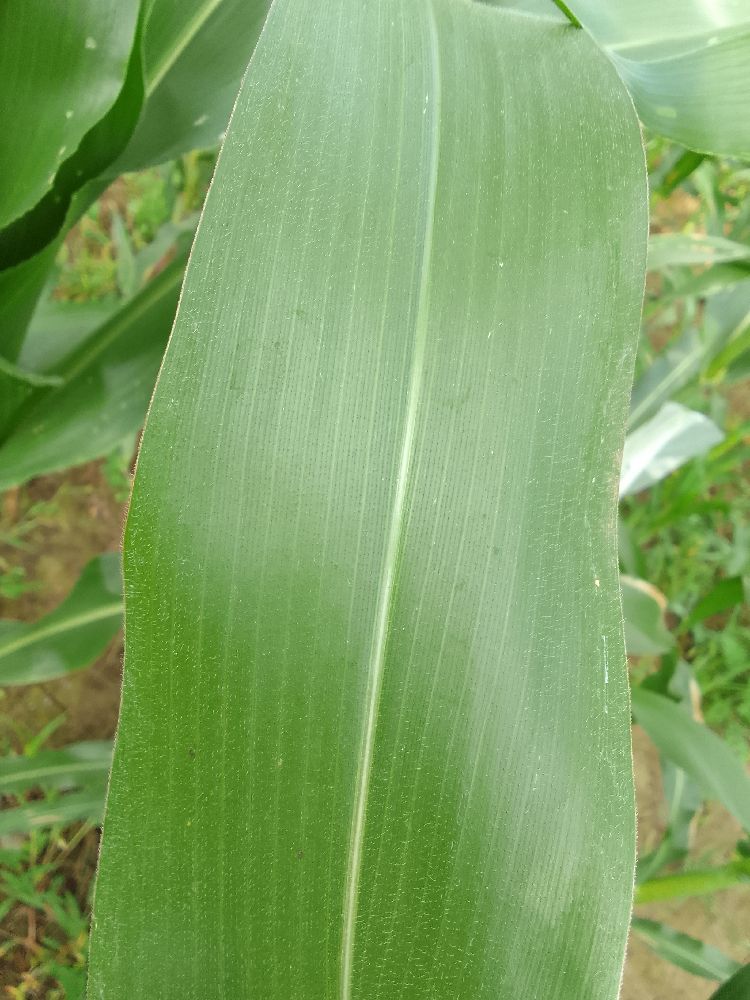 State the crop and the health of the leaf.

maize, healthy
